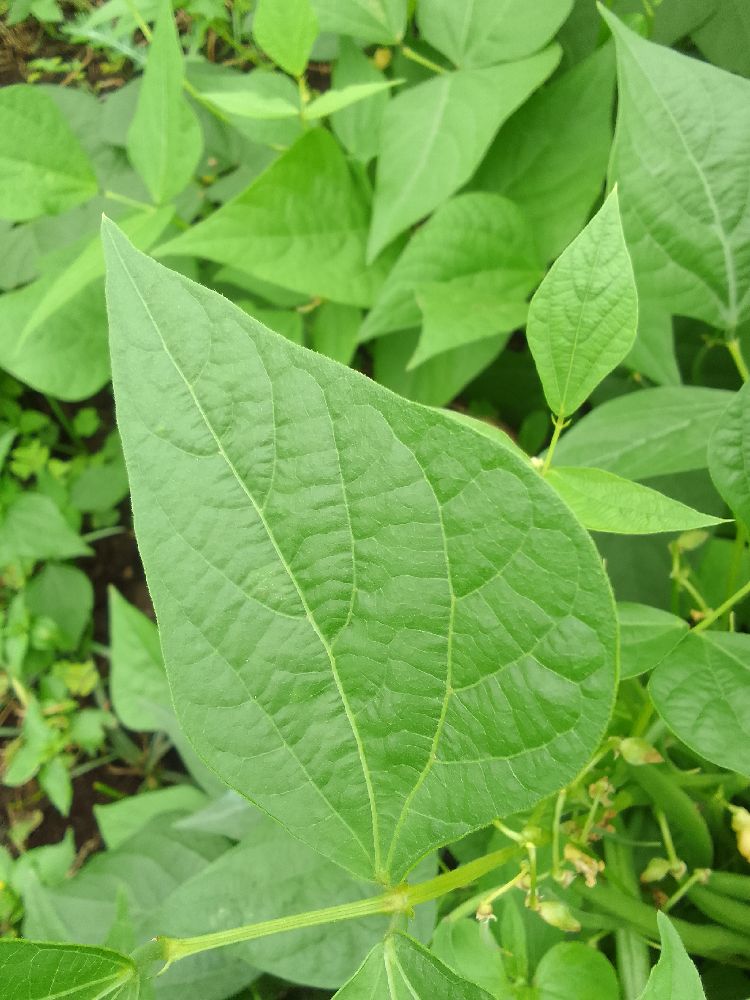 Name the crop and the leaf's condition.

common bean, healthy
